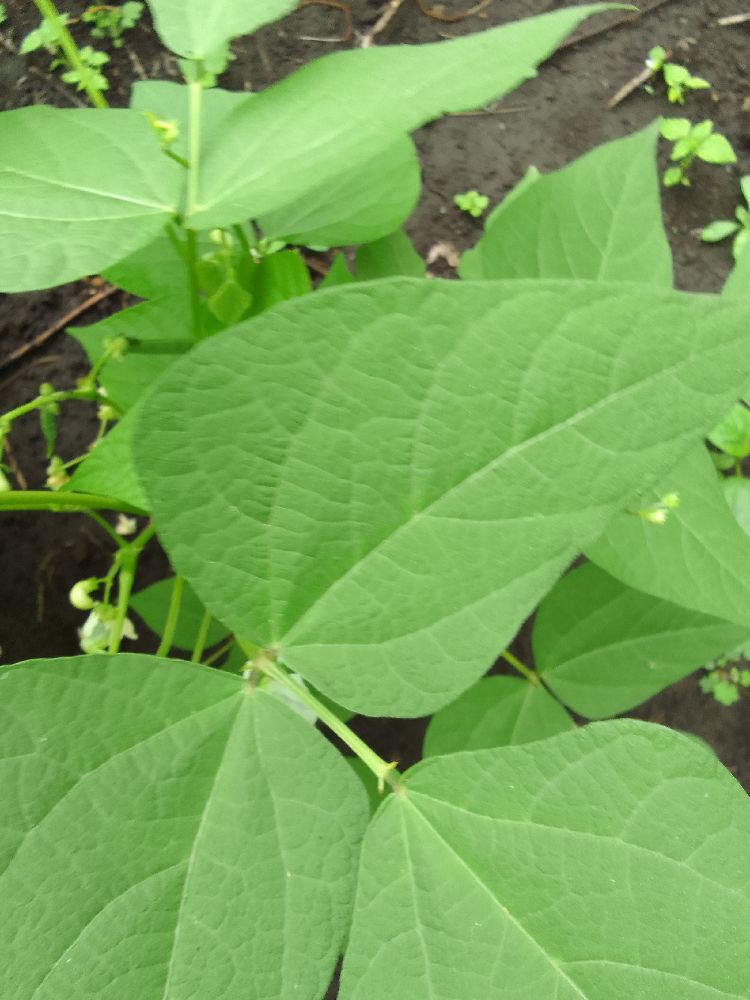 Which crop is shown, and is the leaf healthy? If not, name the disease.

common bean, healthy
